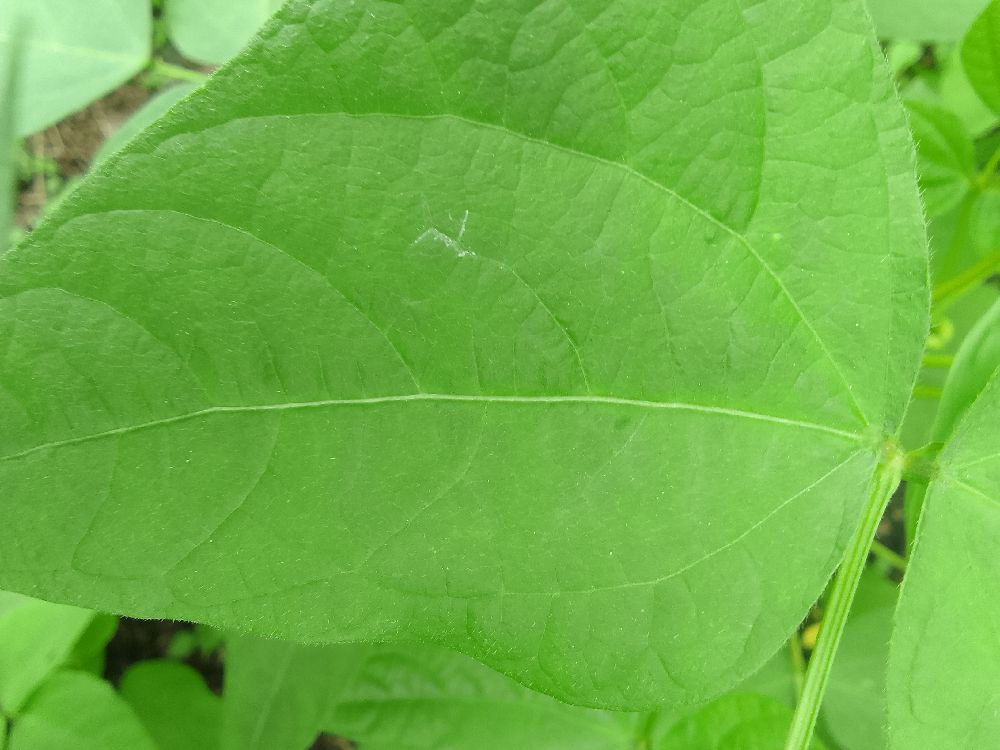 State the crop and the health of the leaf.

common bean, healthy
